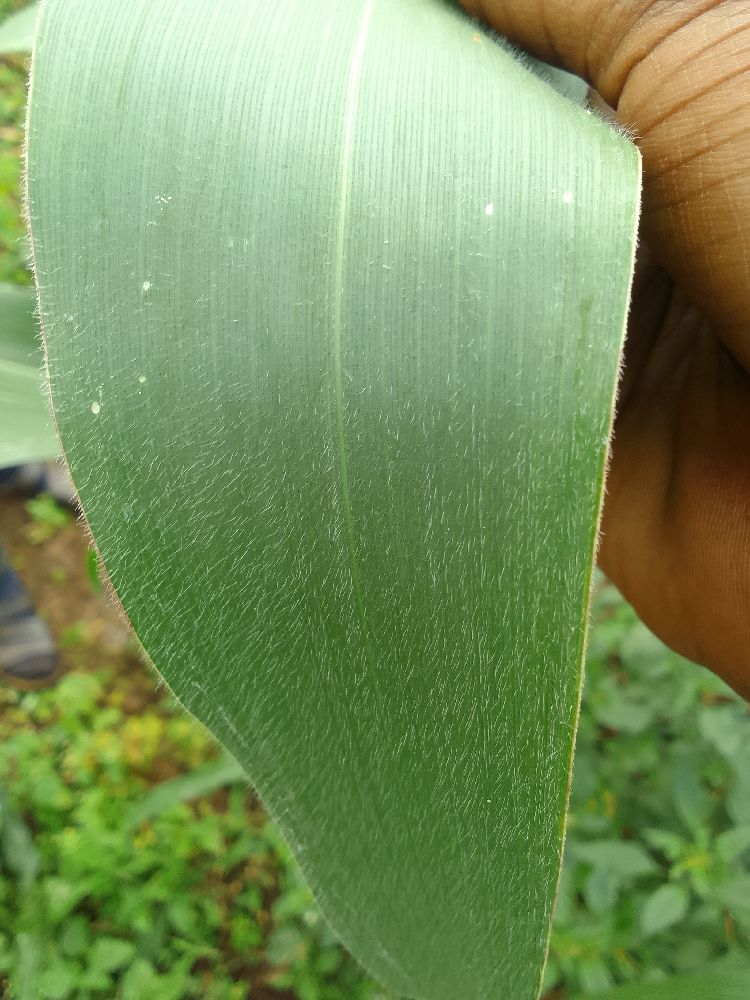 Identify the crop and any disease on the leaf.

maize, healthy
